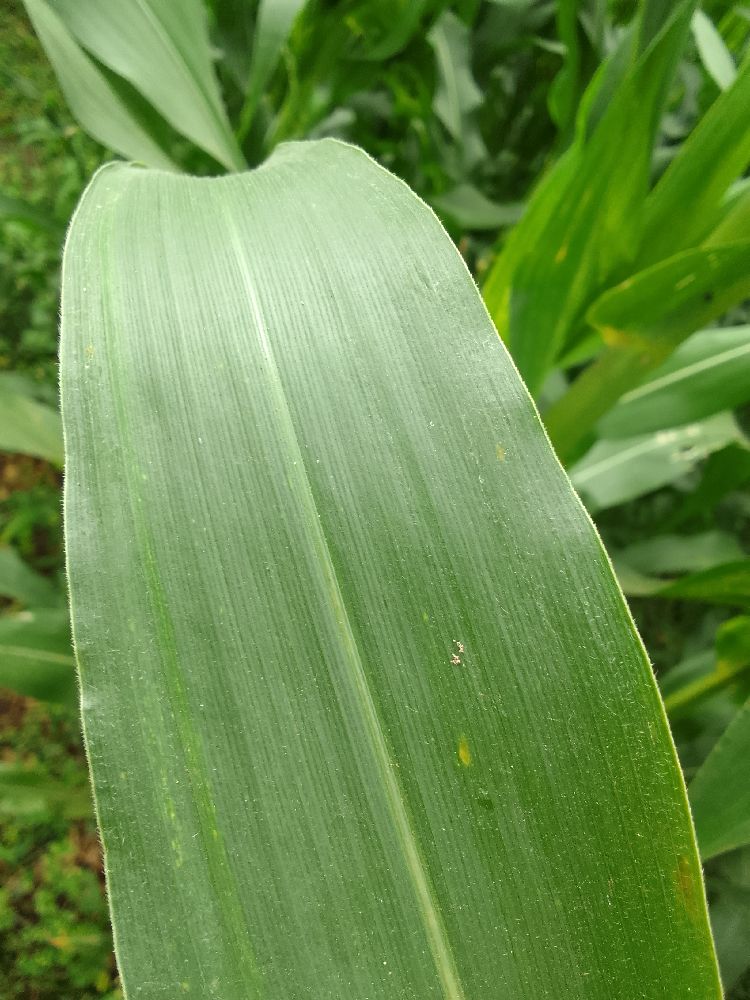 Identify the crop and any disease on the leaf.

maize, healthy
